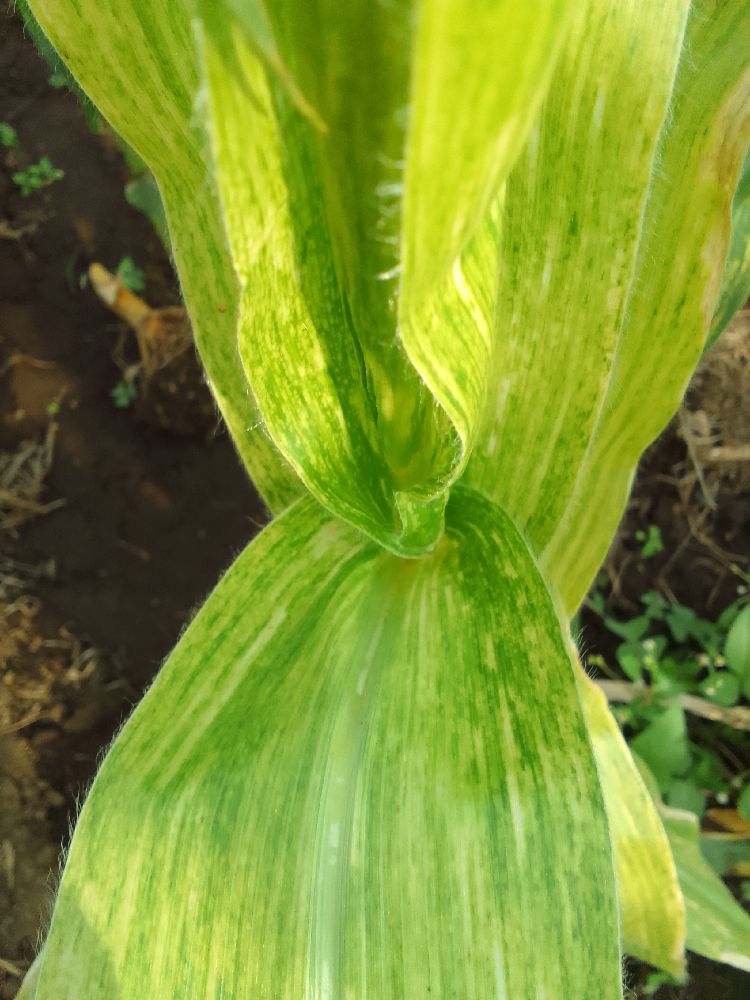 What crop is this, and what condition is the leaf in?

maize, maize lethal necrosis
